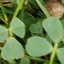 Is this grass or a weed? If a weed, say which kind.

unstructured weed
